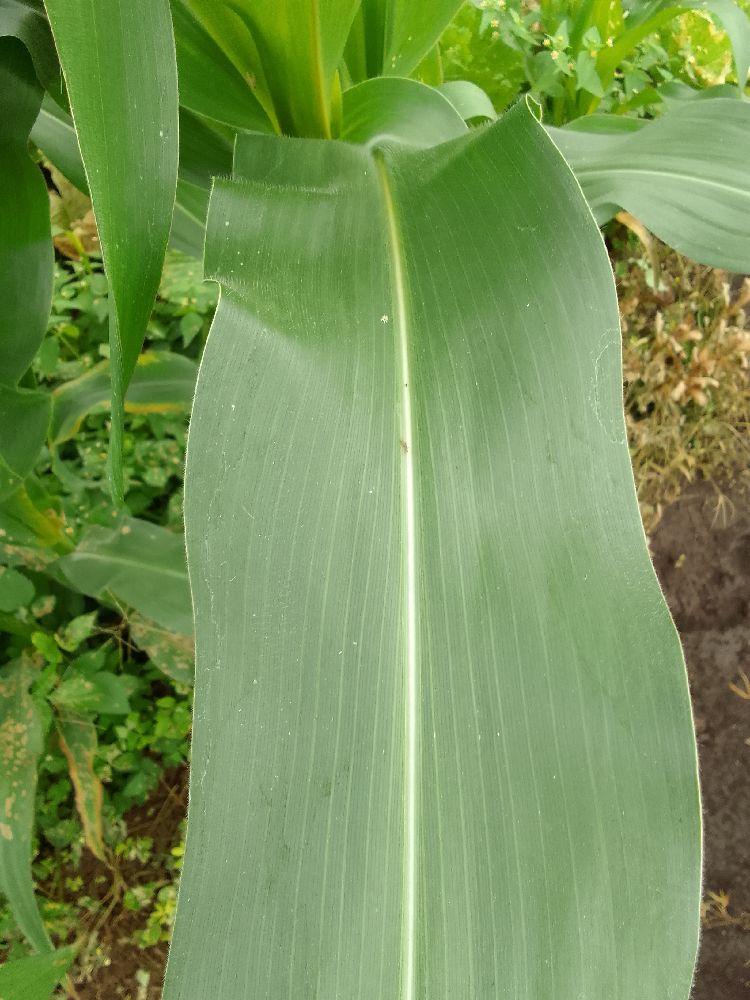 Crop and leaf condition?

maize, healthy
